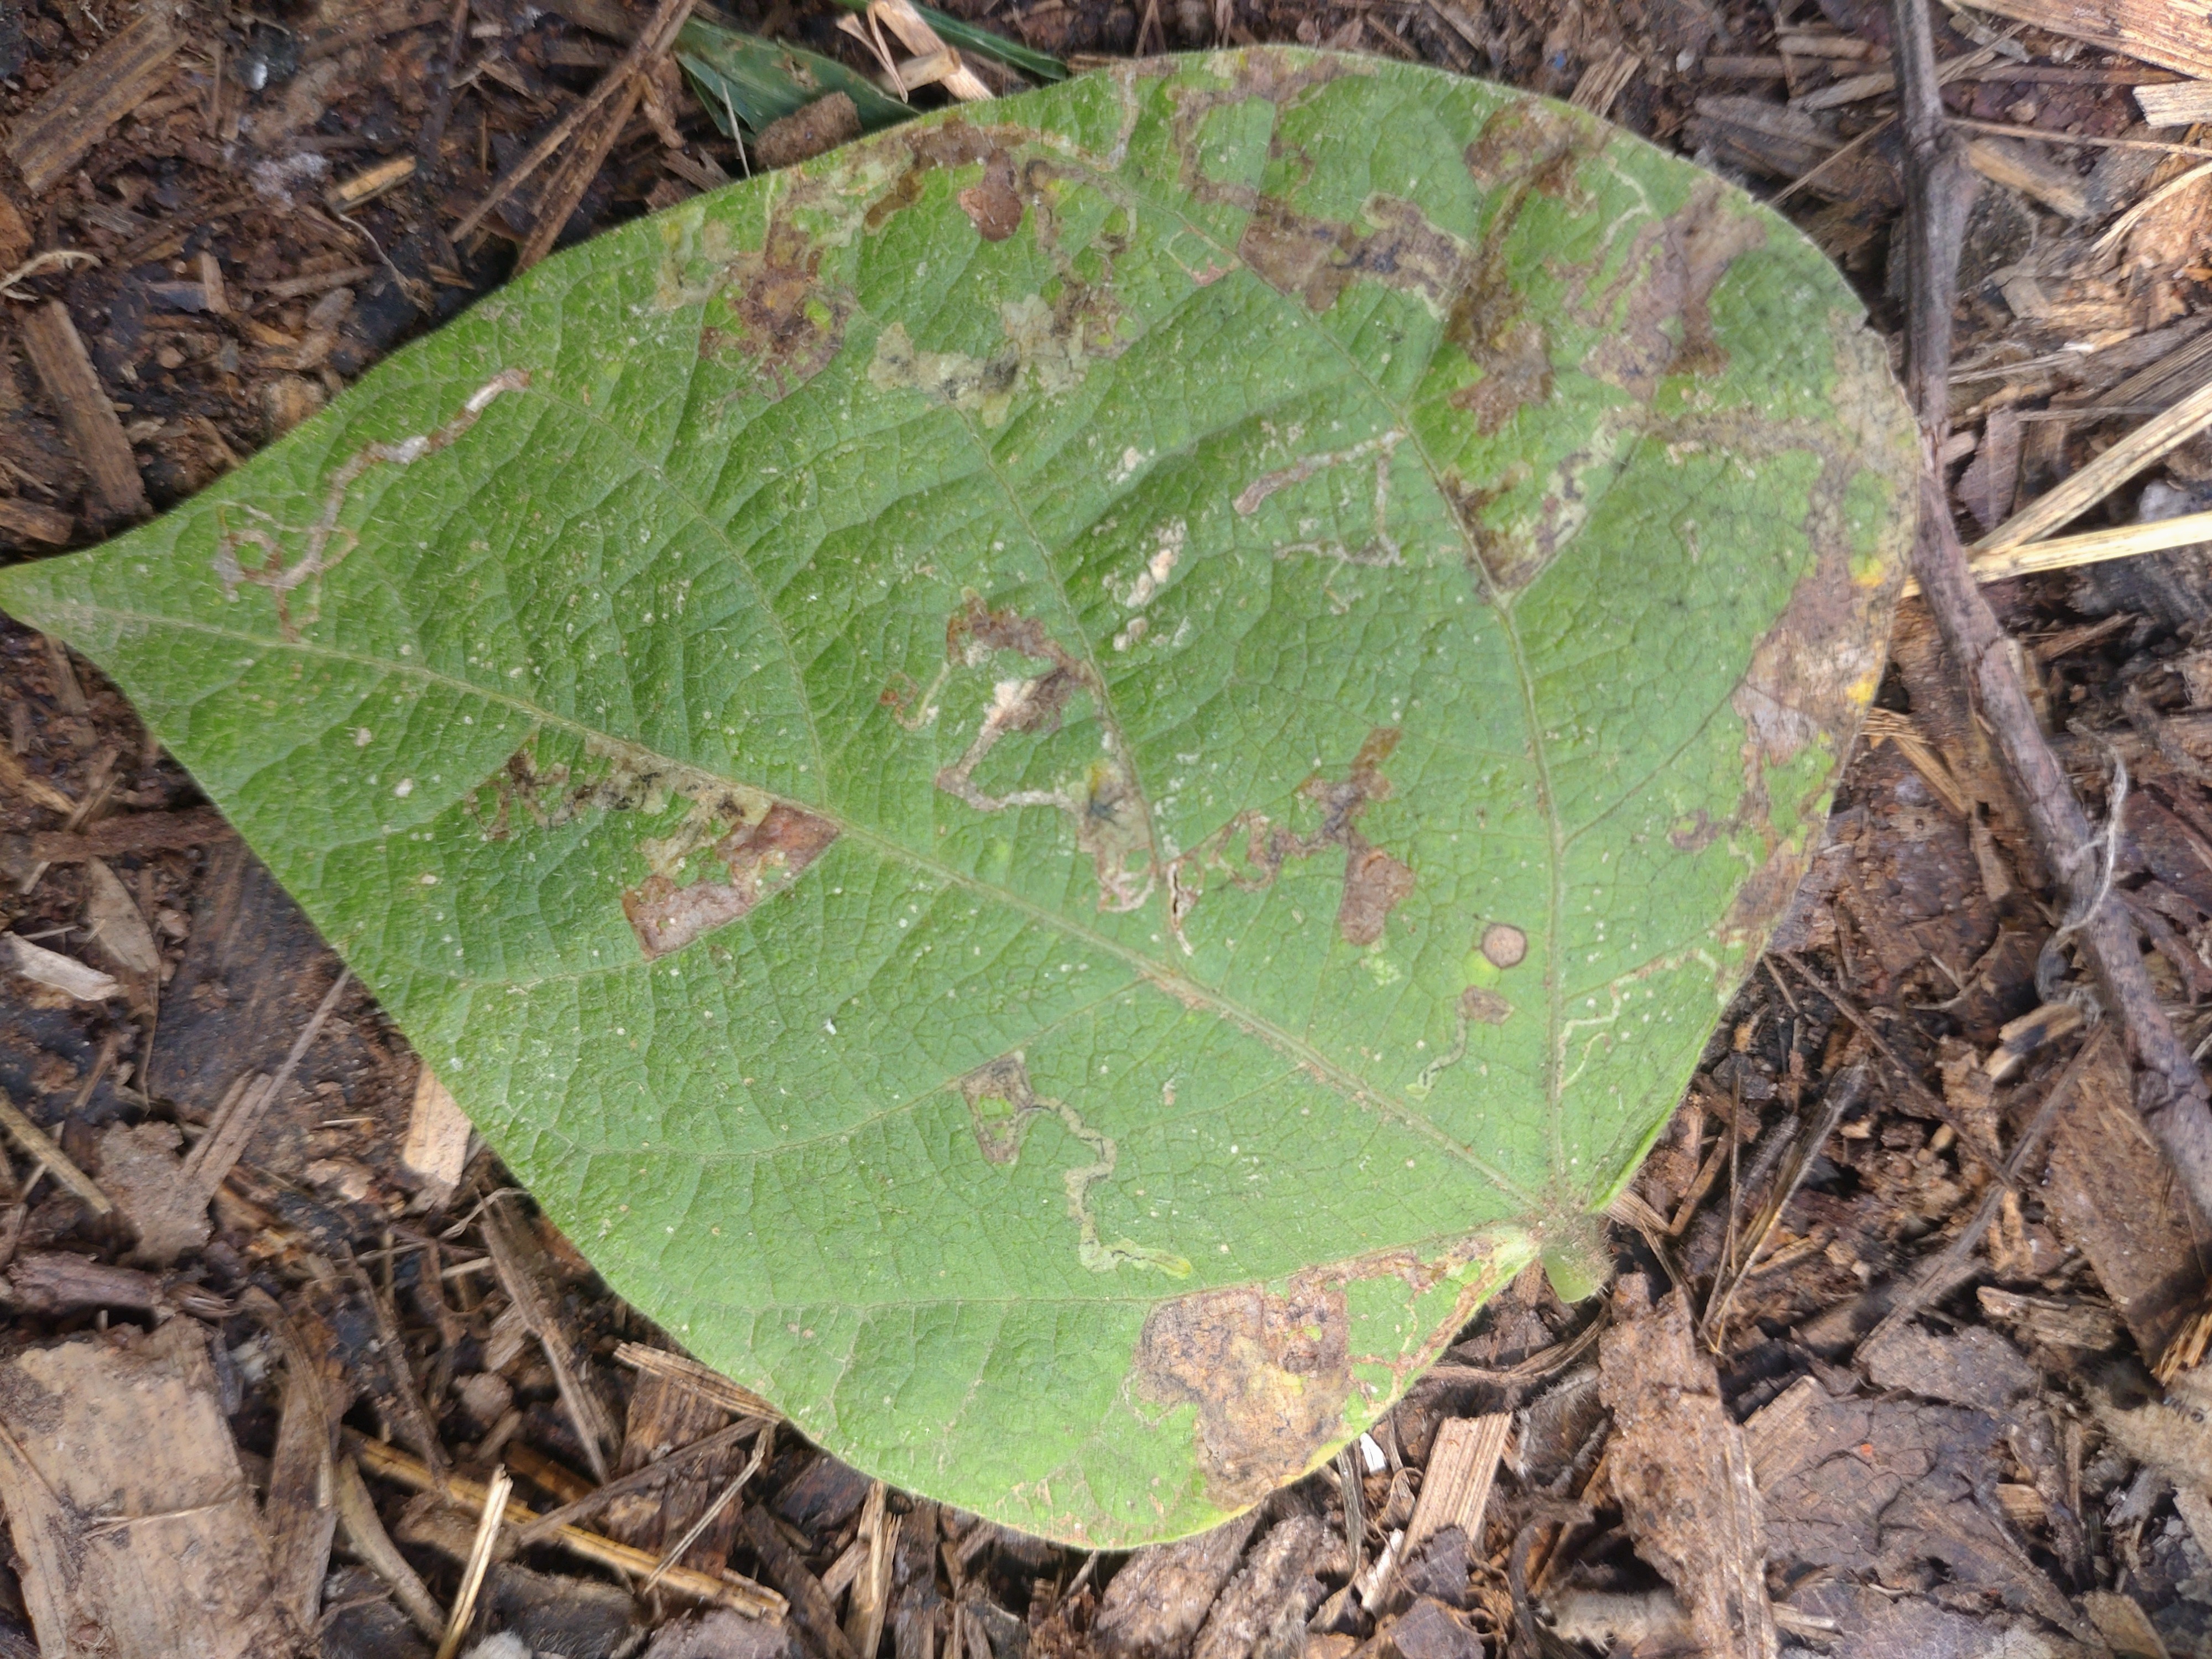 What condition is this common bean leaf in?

anthracnose
